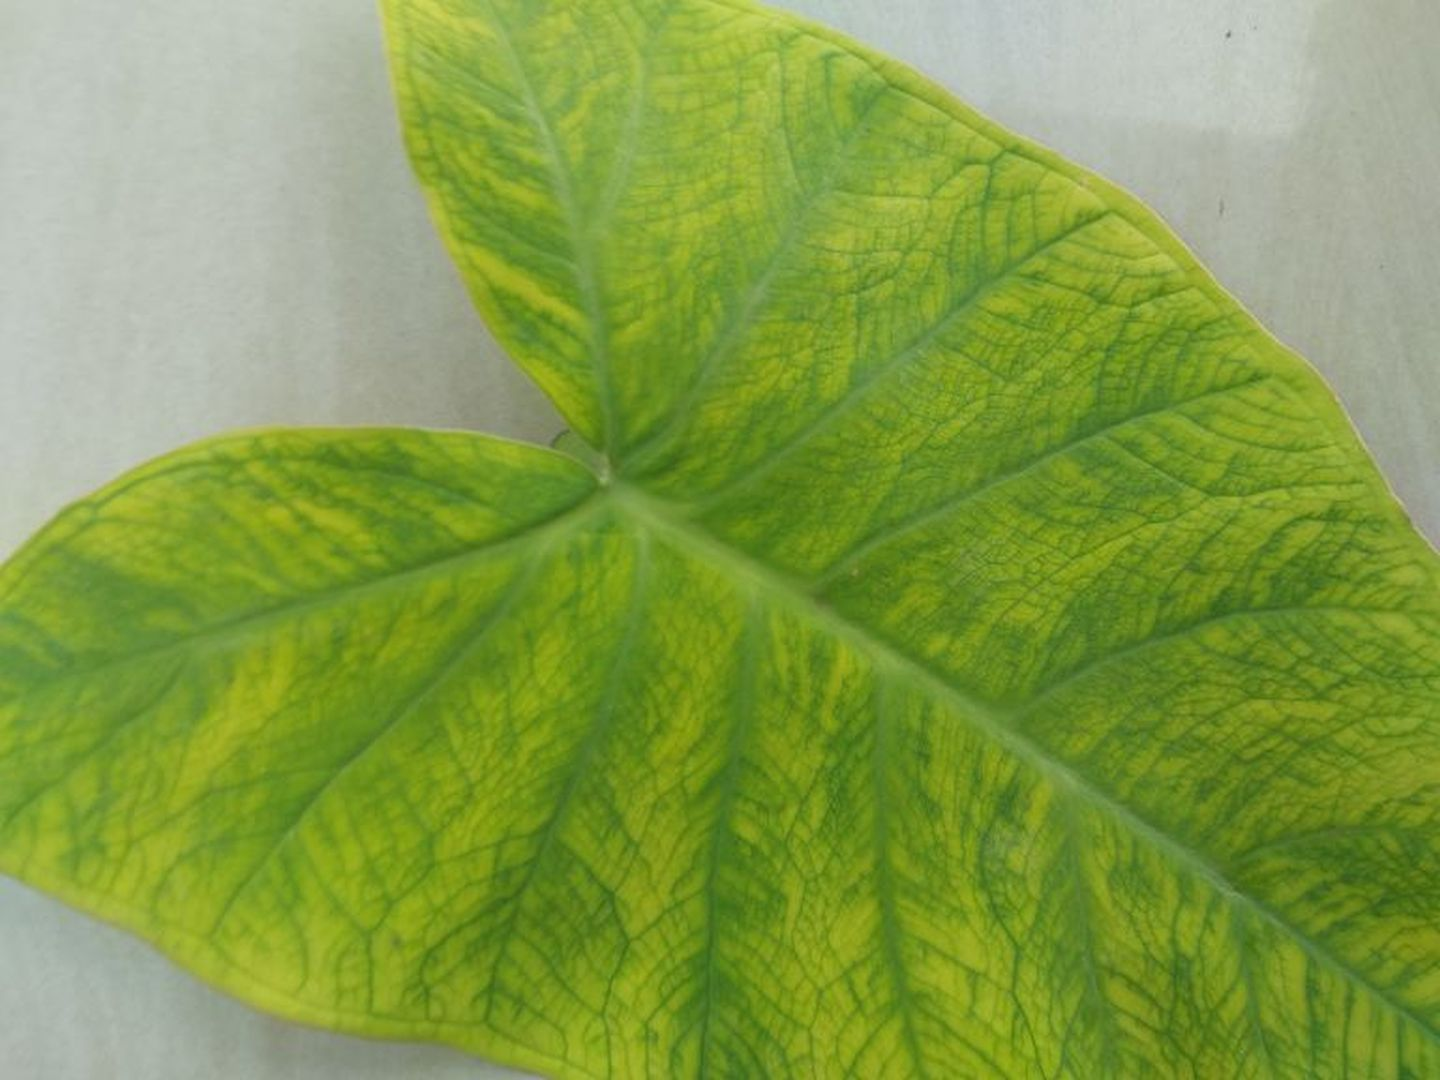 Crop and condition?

taro, mosaic
